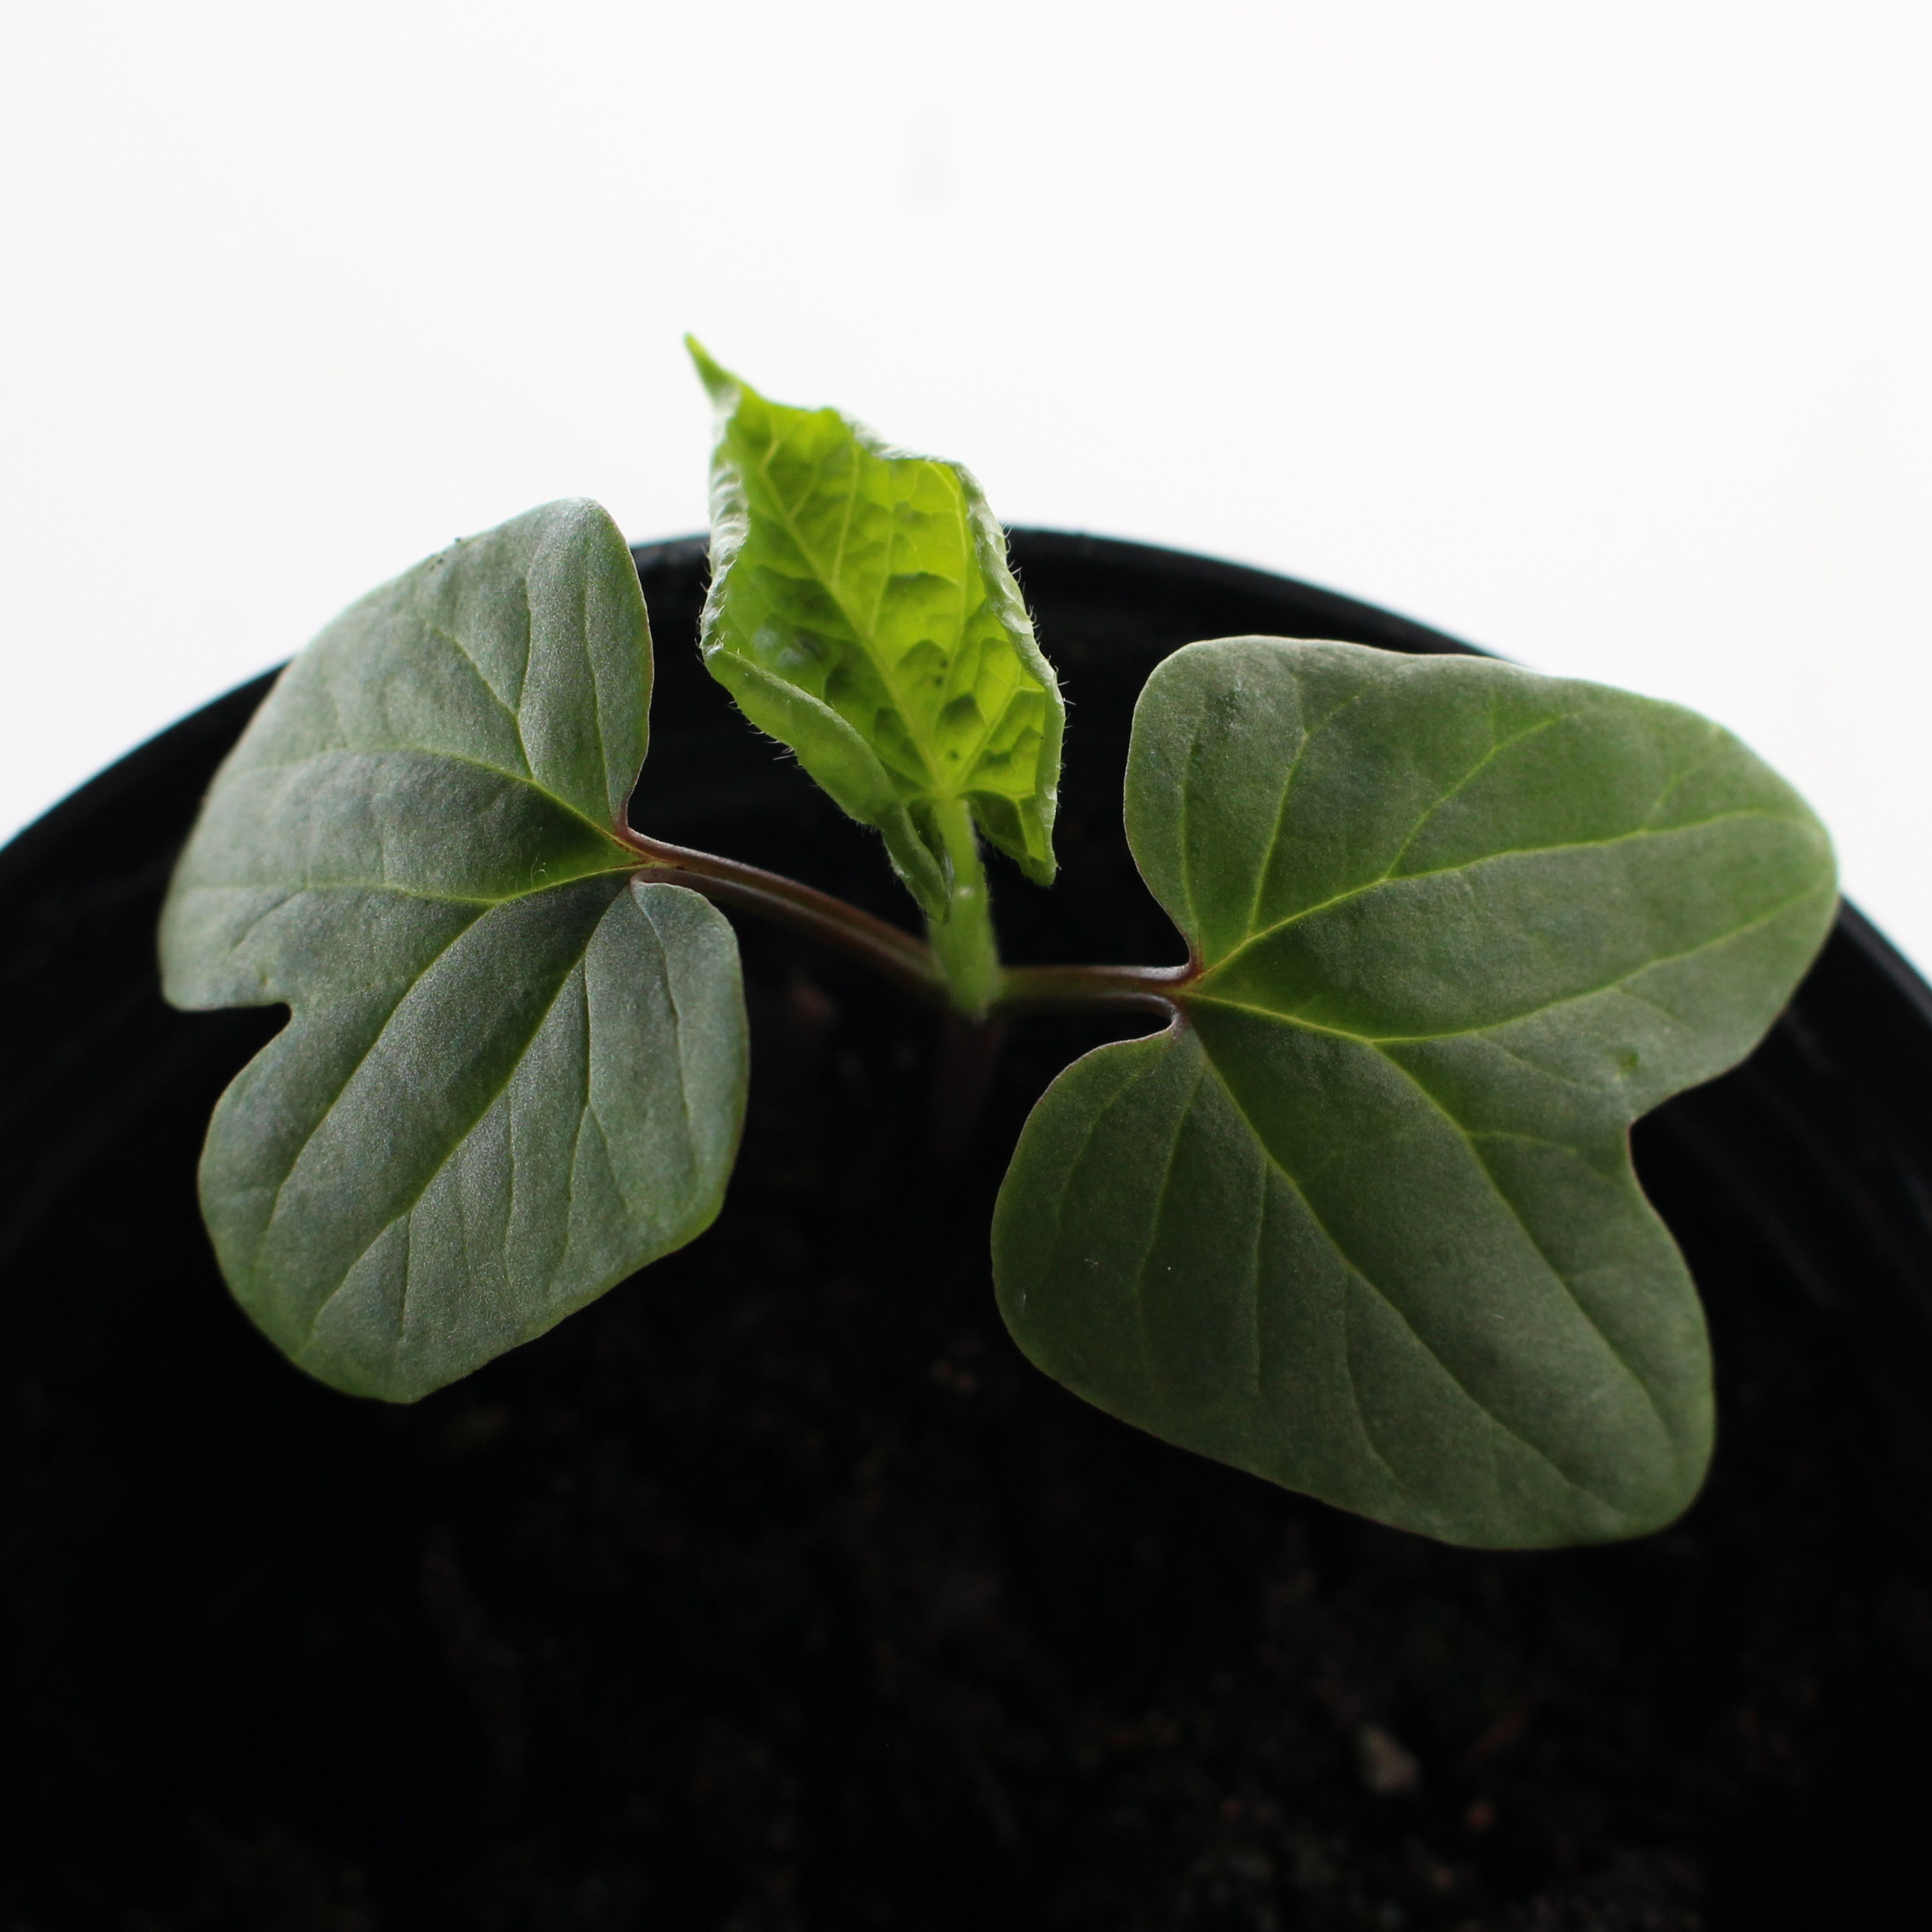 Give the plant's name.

Convolvulus arvensis
